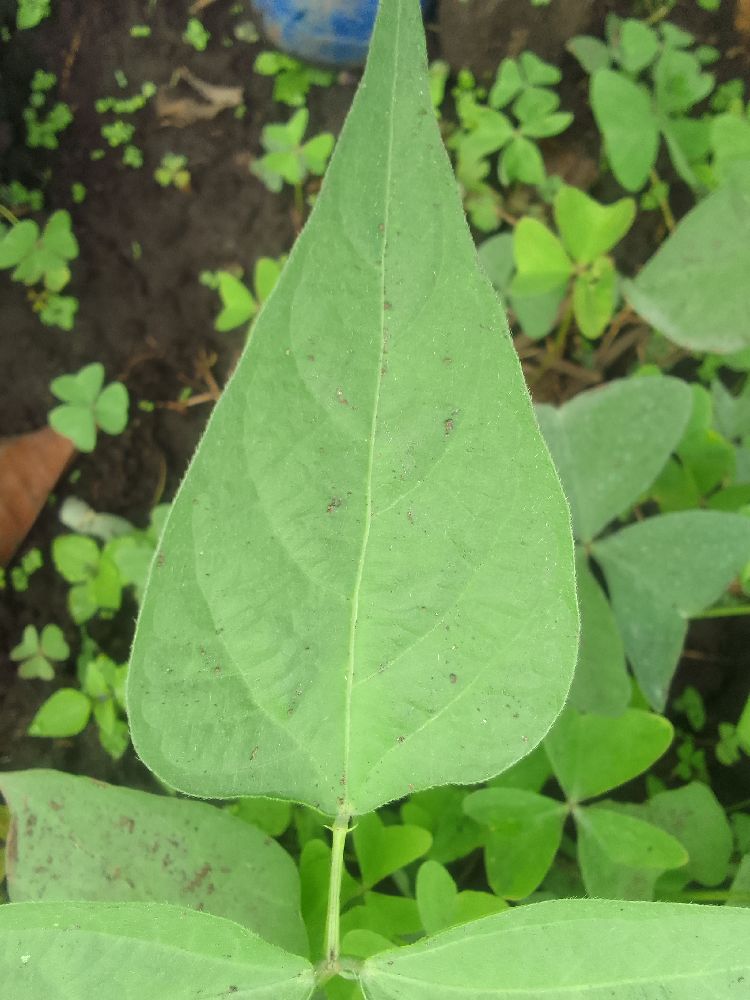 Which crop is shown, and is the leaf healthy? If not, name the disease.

common bean, healthy
